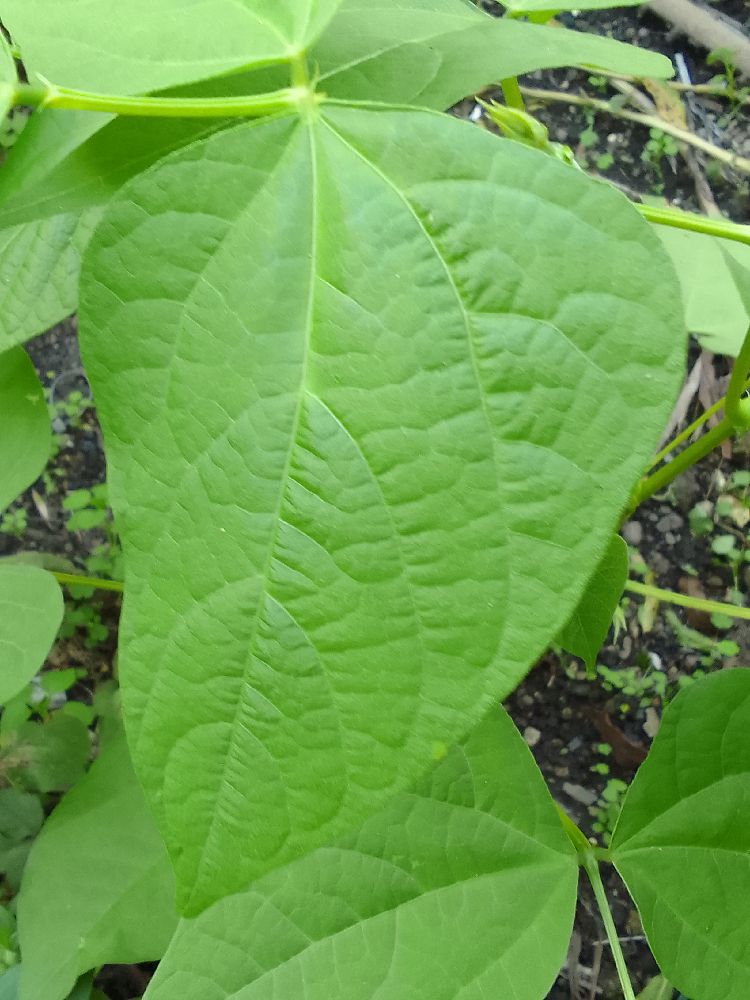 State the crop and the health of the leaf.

common bean, healthy
